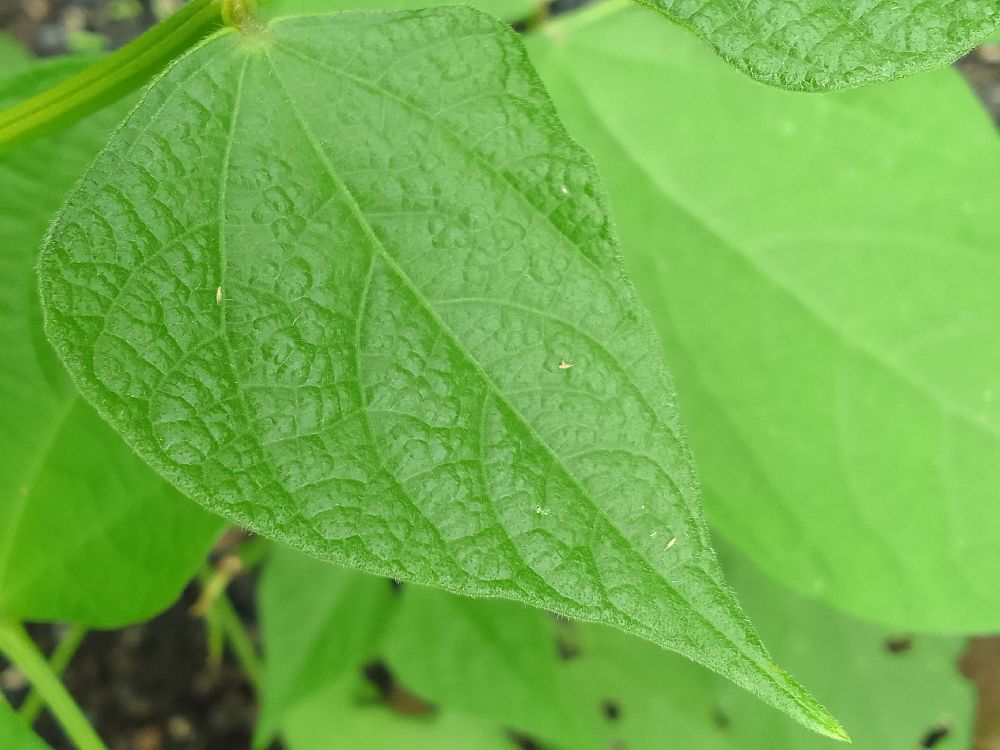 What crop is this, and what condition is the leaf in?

common bean, healthy
